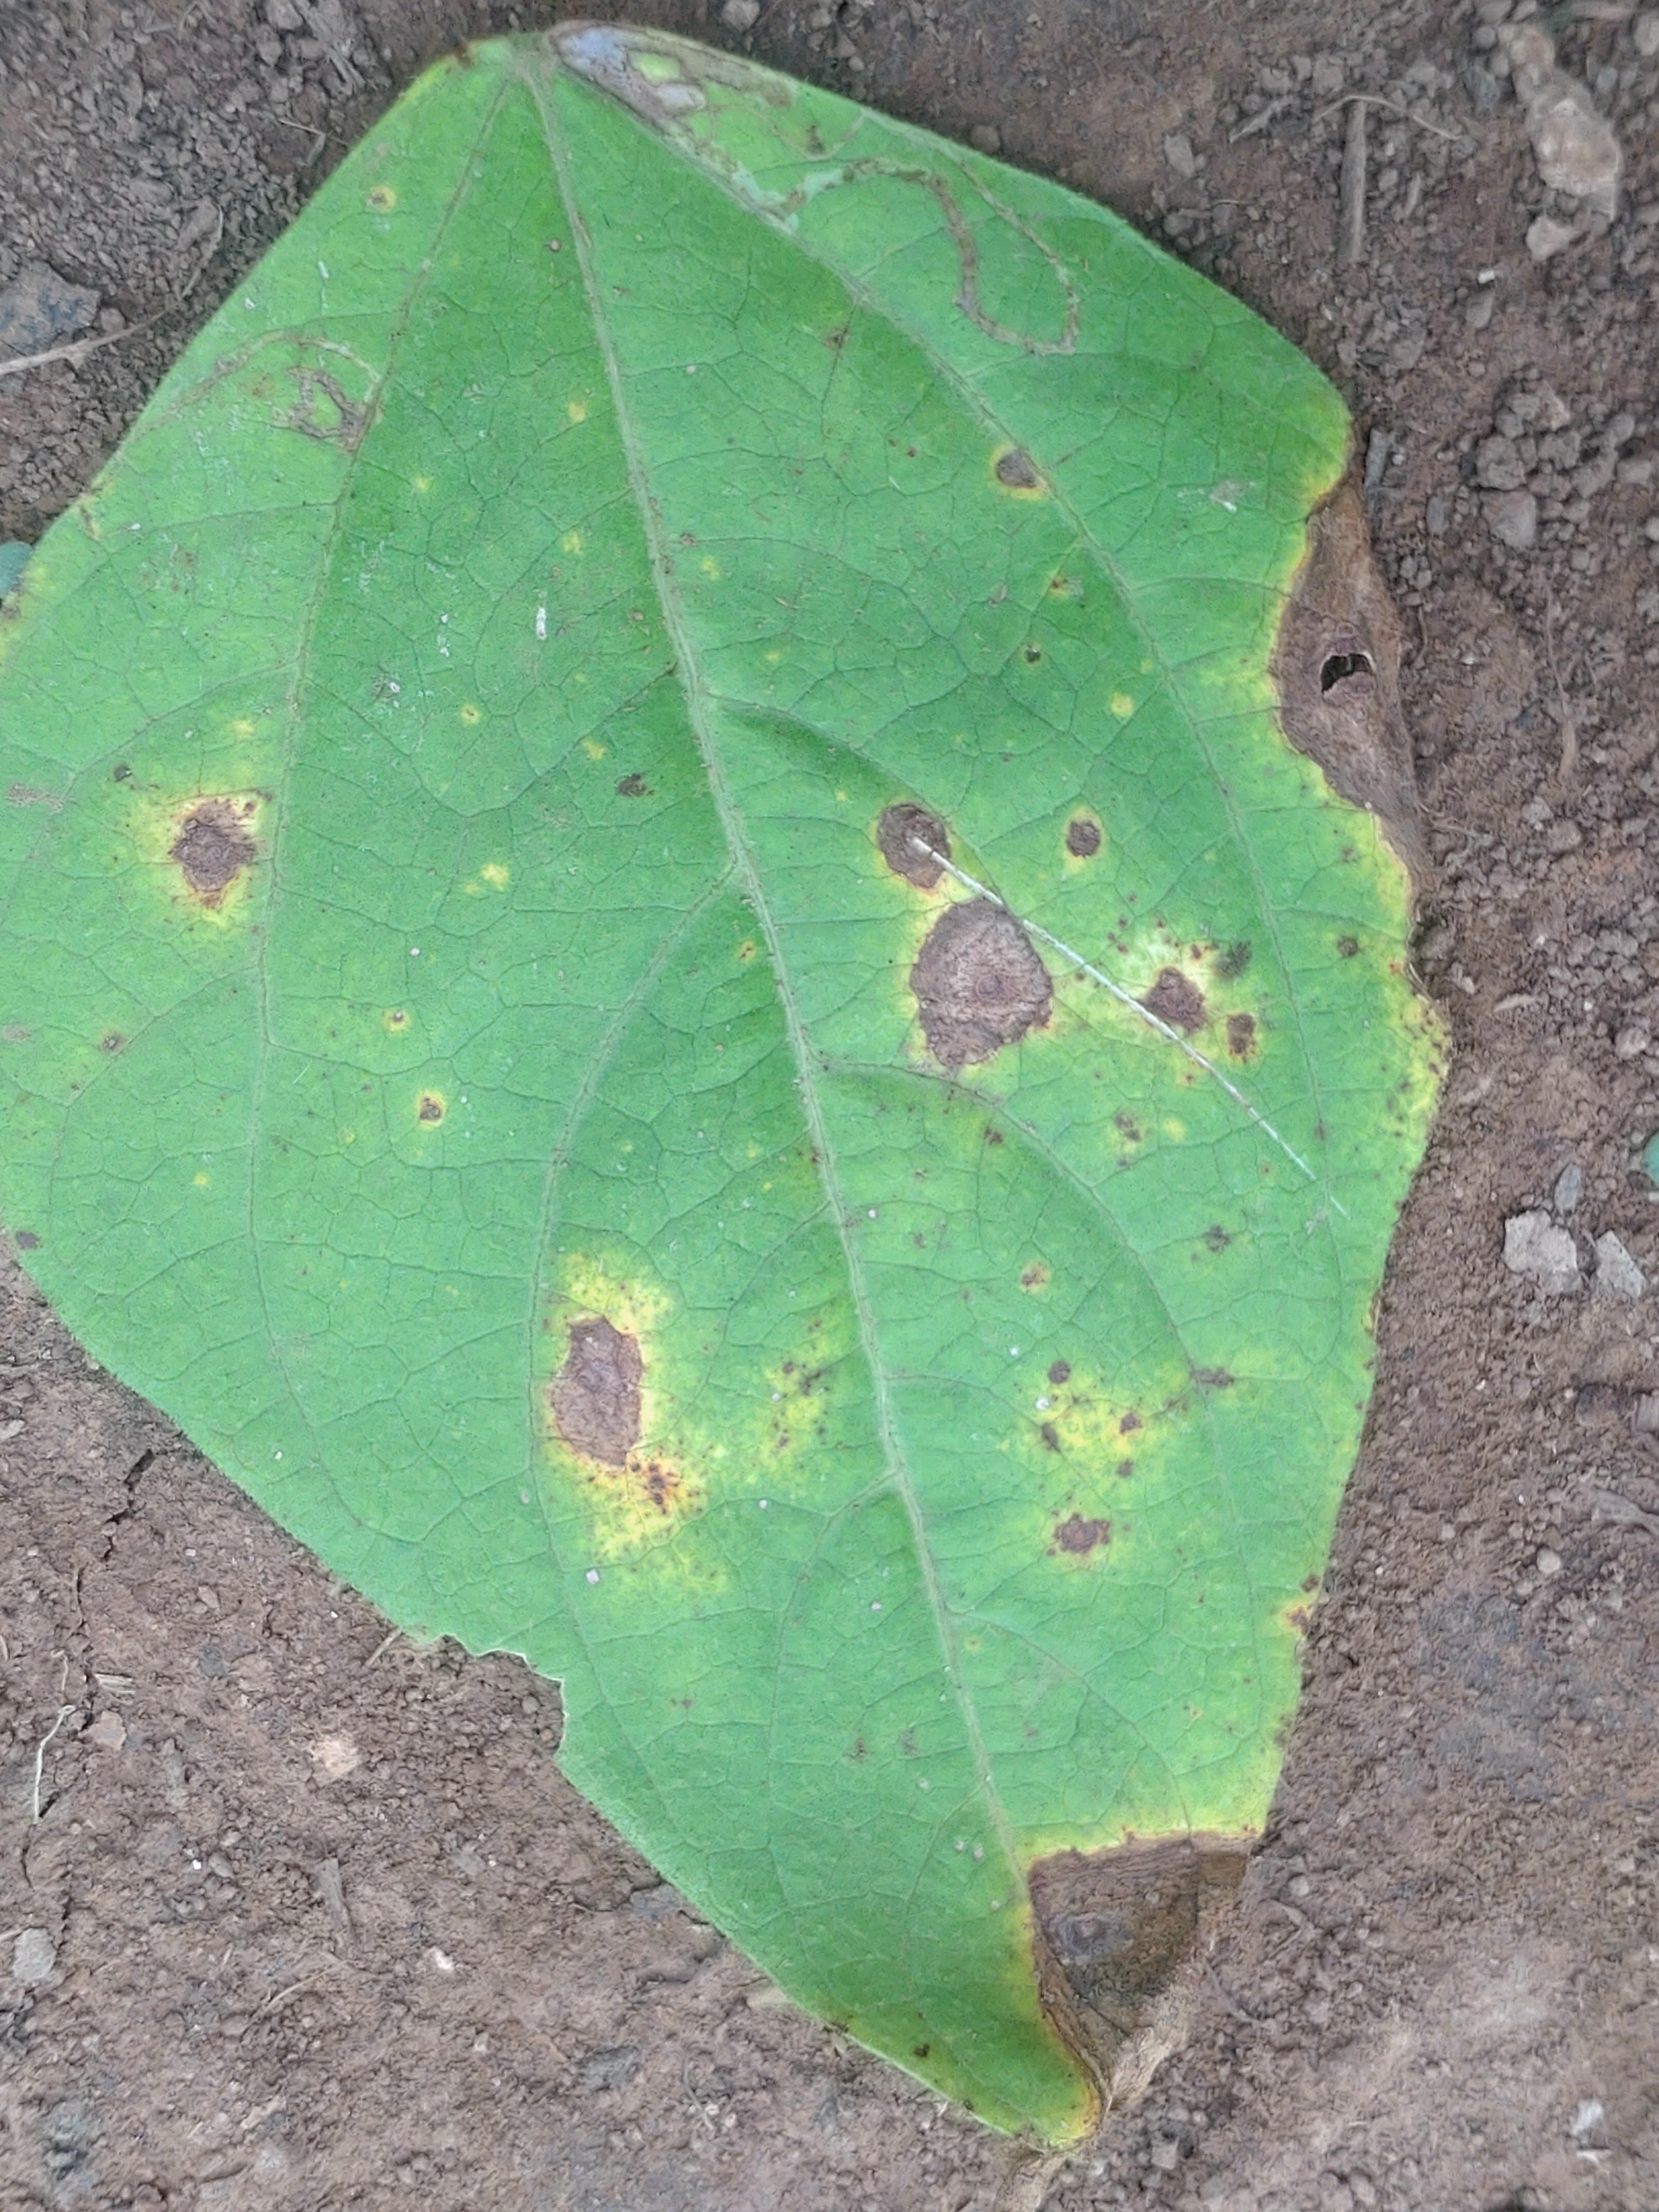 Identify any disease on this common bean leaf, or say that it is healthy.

rust
